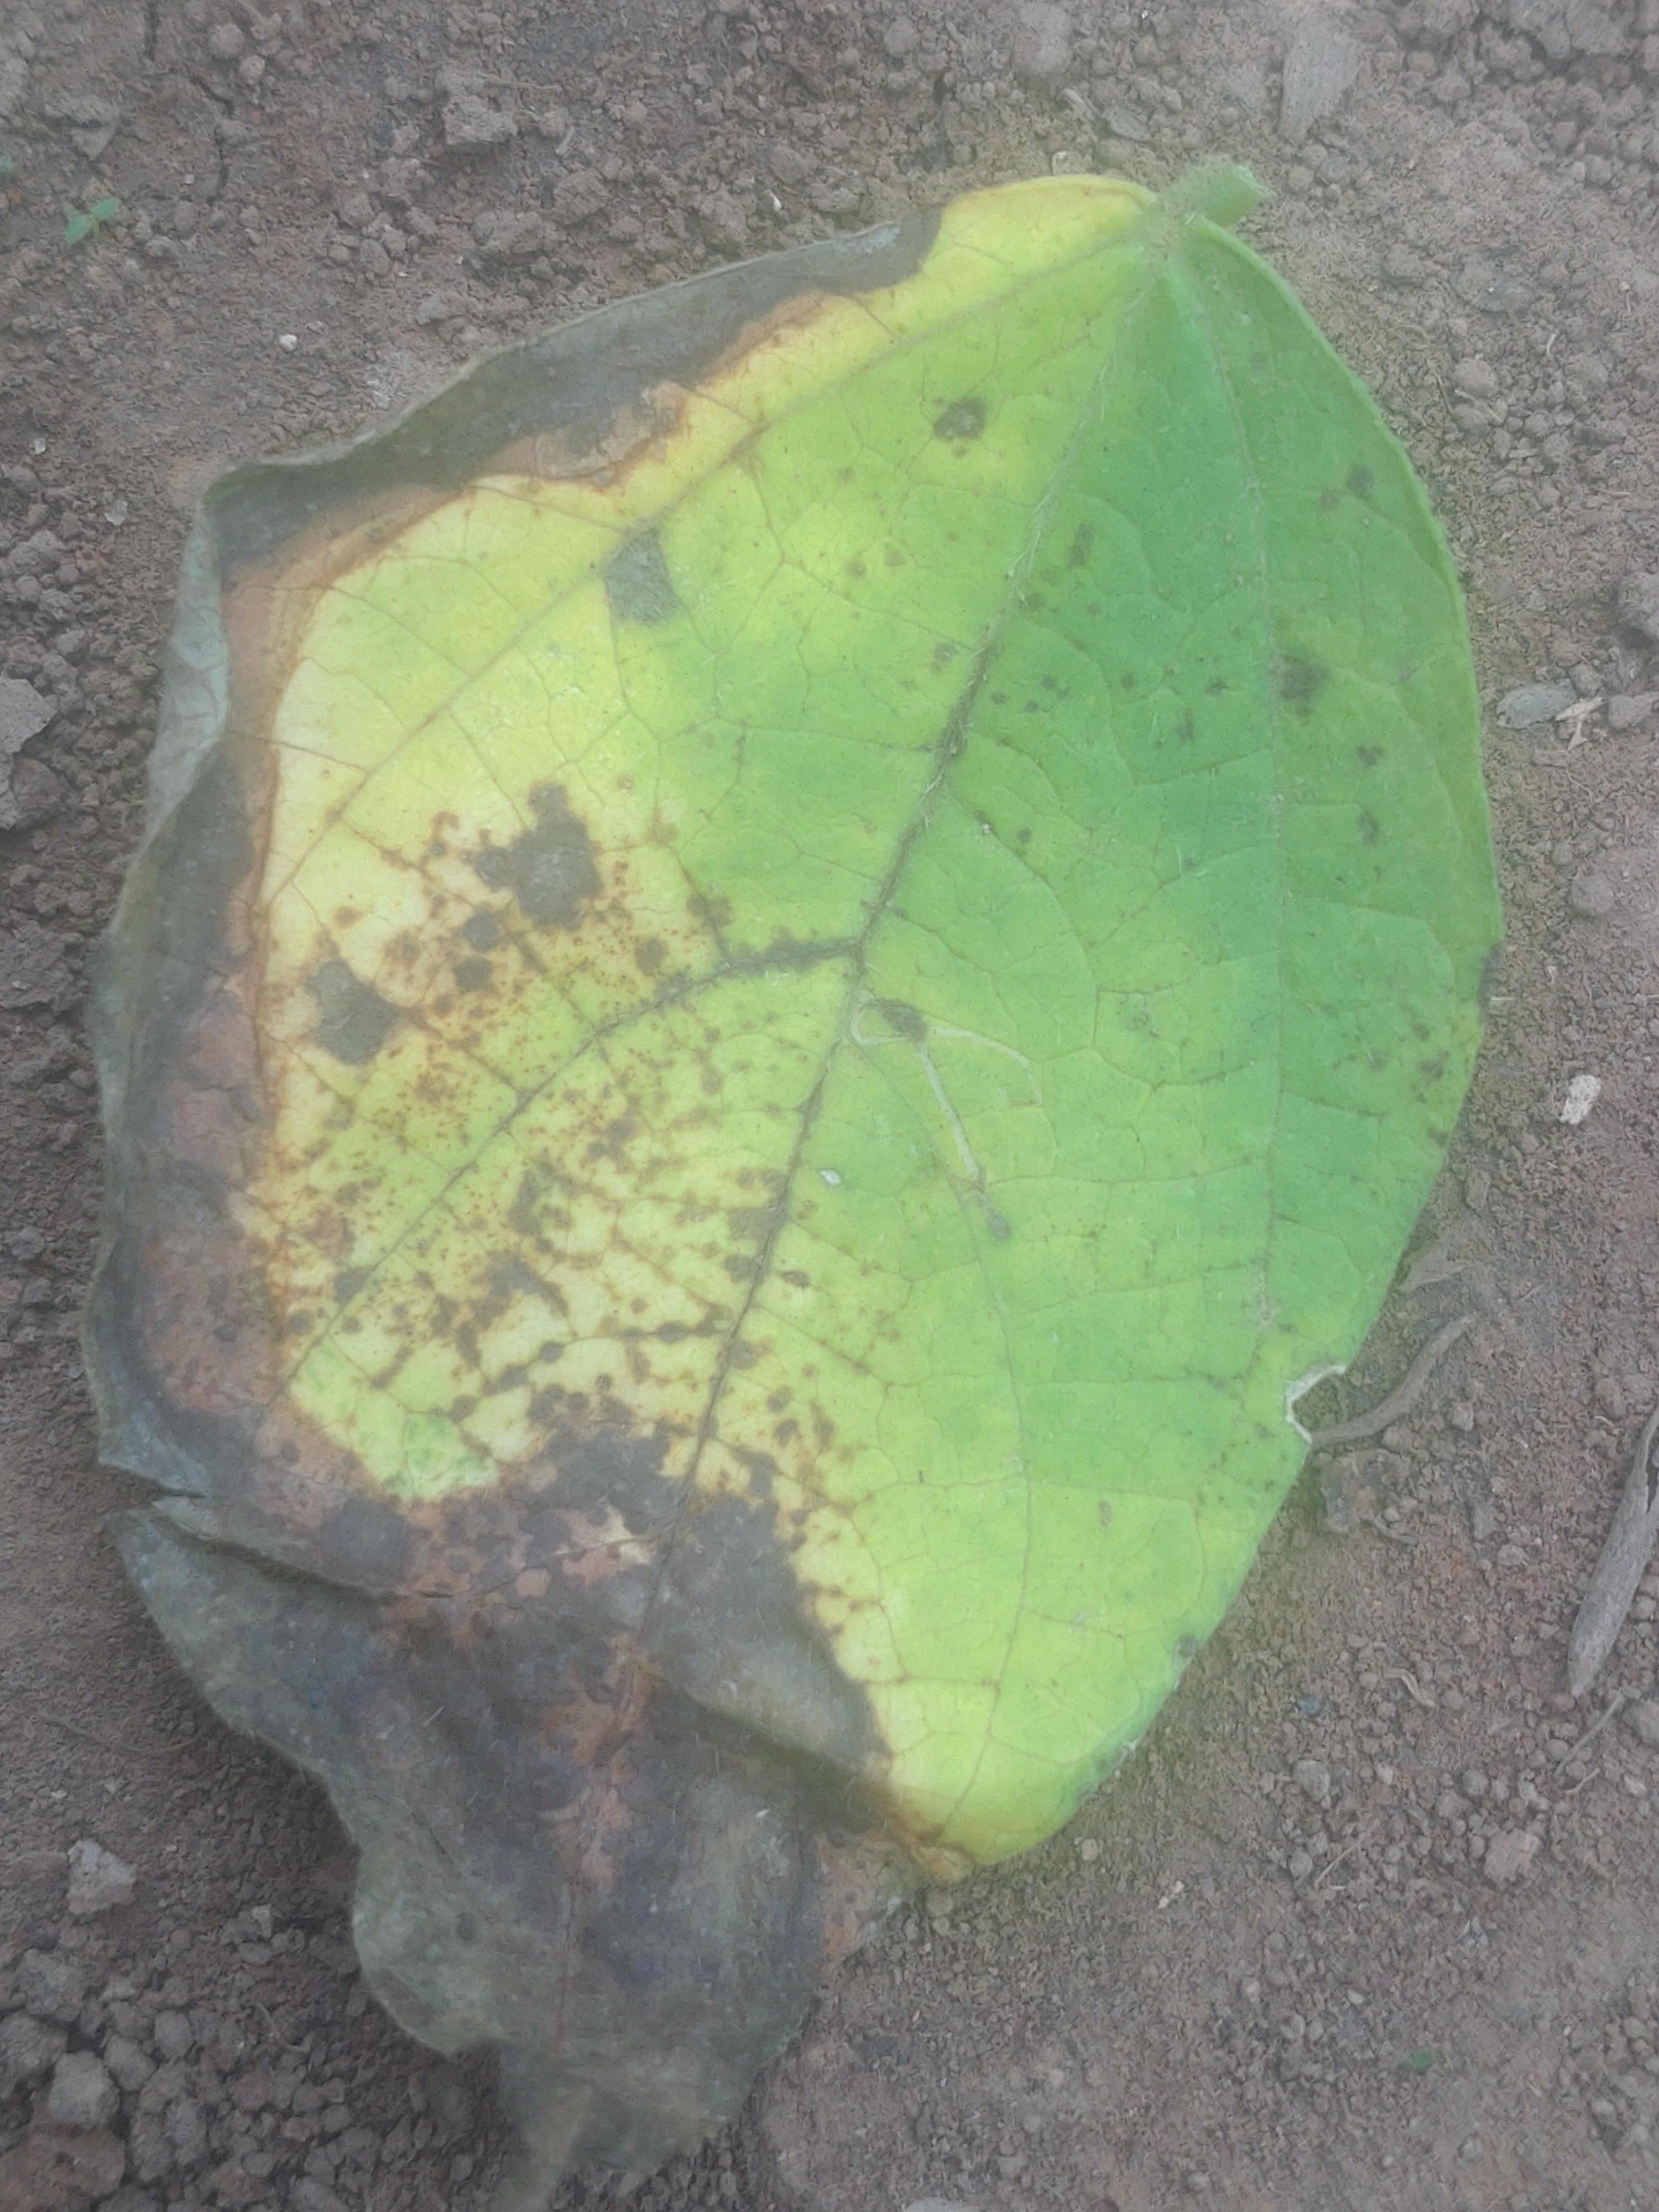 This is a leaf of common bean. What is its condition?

anthracnose
